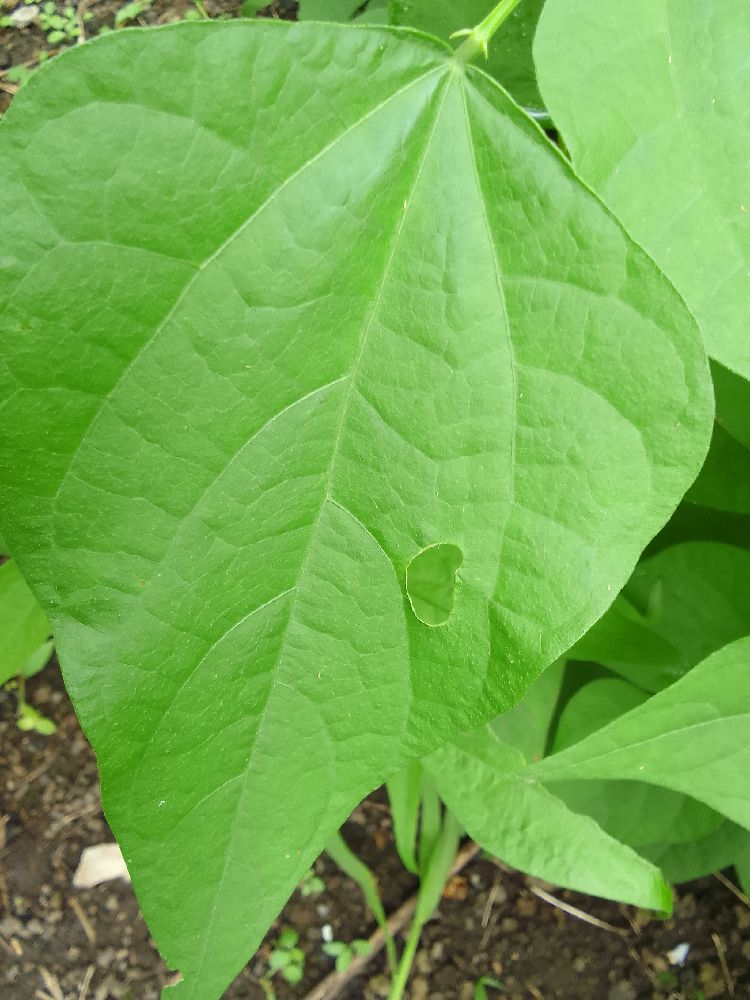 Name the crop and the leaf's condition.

common bean, healthy
